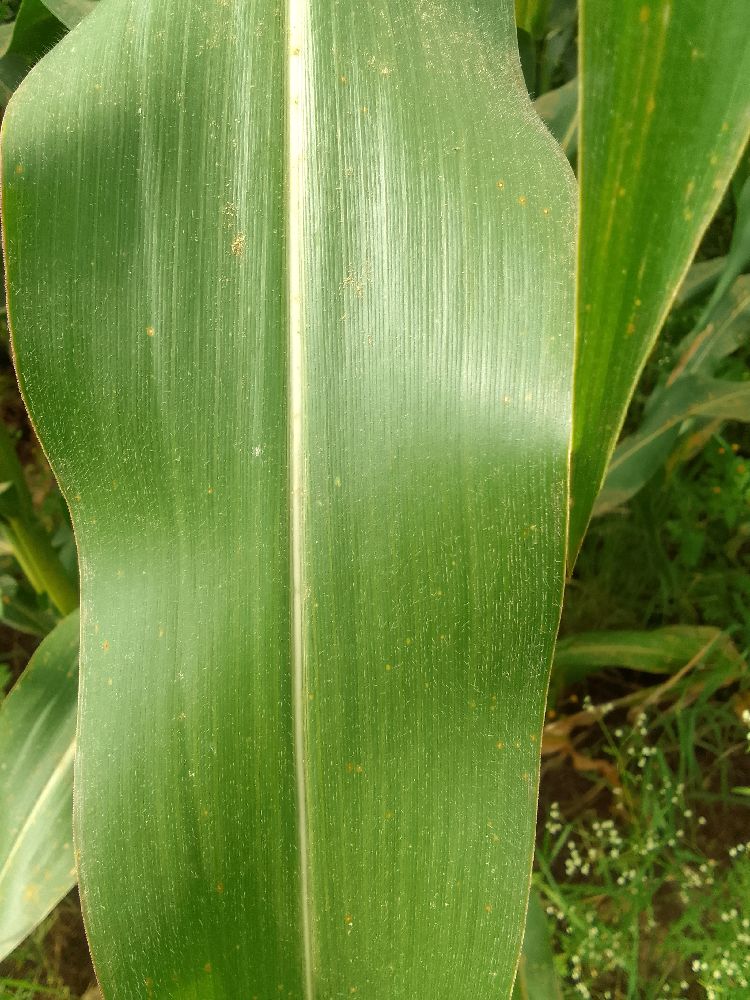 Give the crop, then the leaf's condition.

maize, healthy
